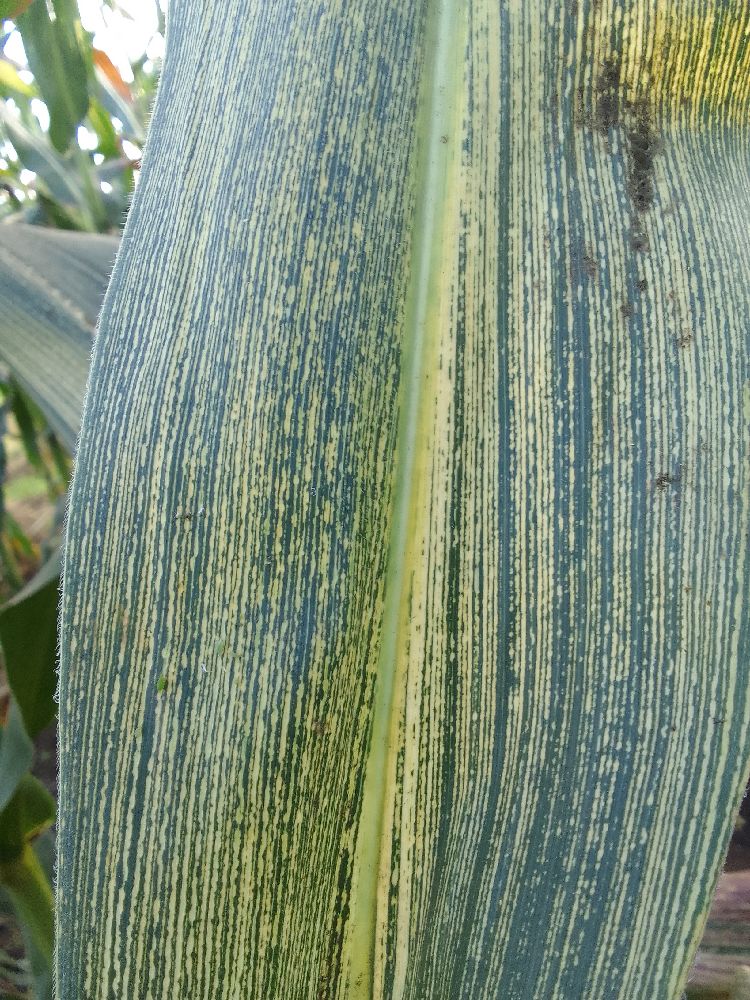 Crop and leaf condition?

maize, maize streak virus
